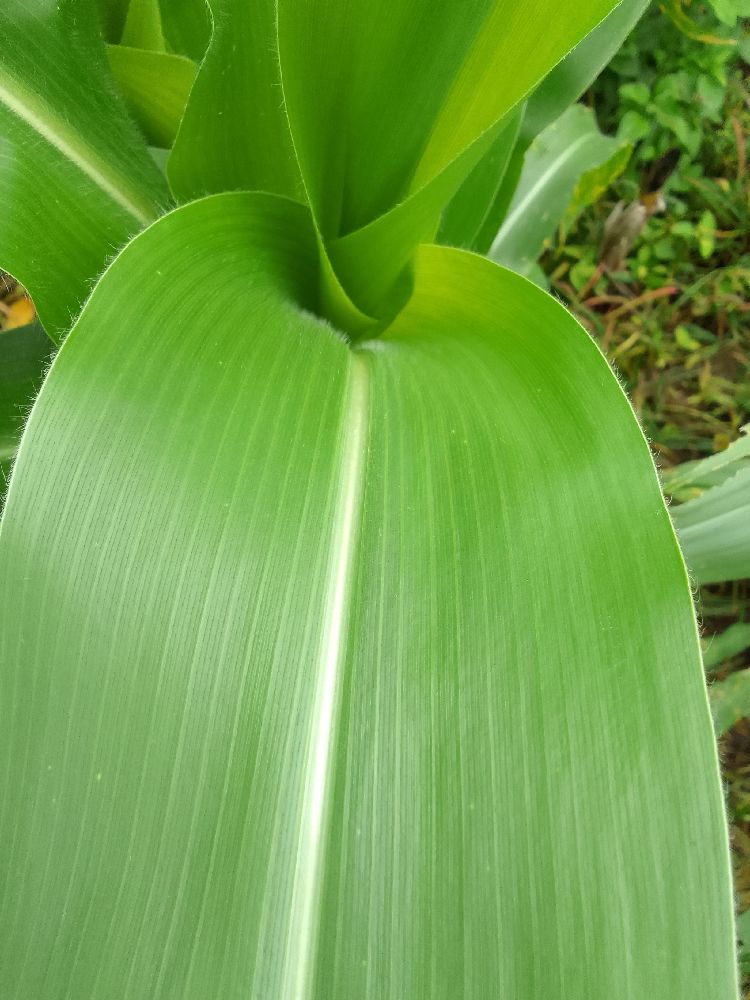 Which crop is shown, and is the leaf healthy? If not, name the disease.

maize, healthy
